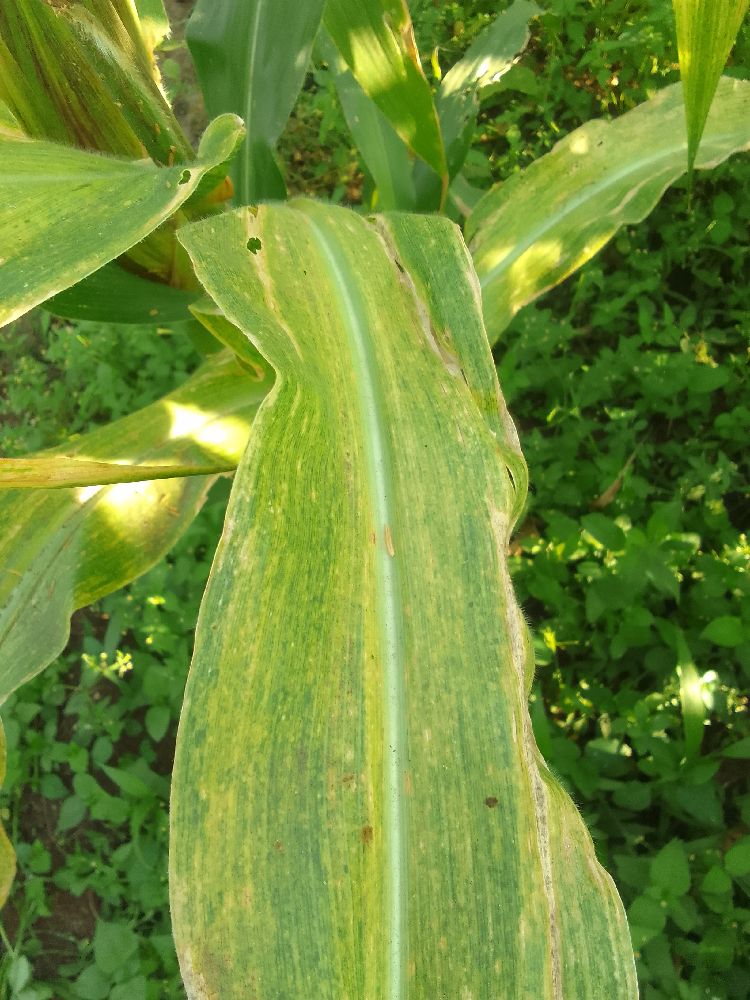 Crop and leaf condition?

maize, maize lethal necrosis
